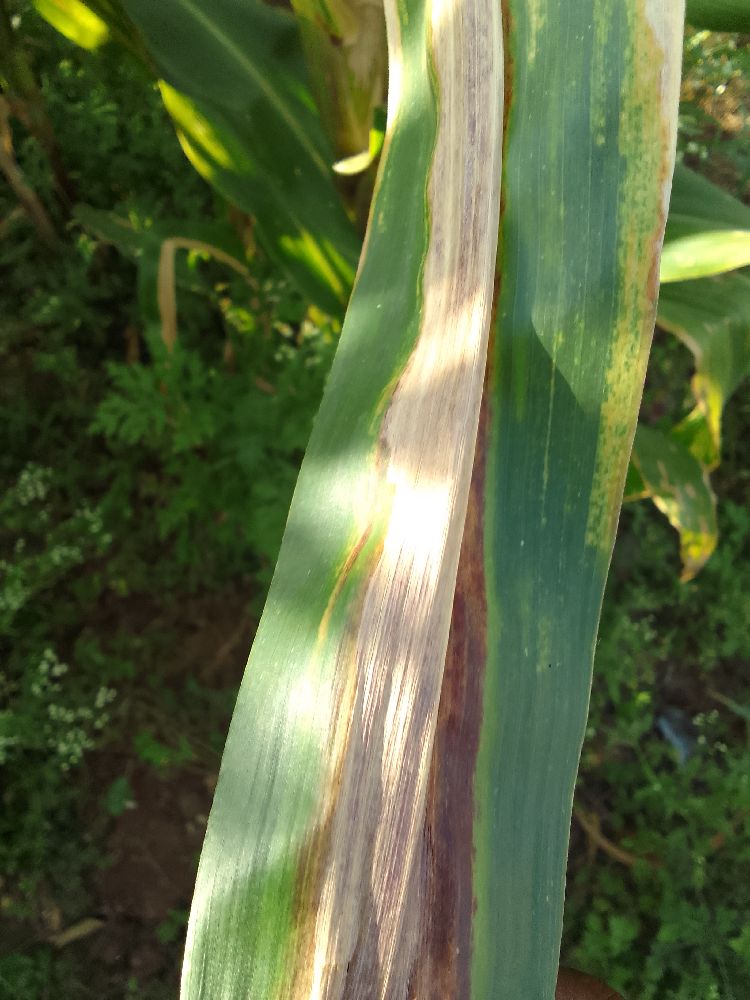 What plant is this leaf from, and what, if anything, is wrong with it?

maize, maize lethal necrosis
